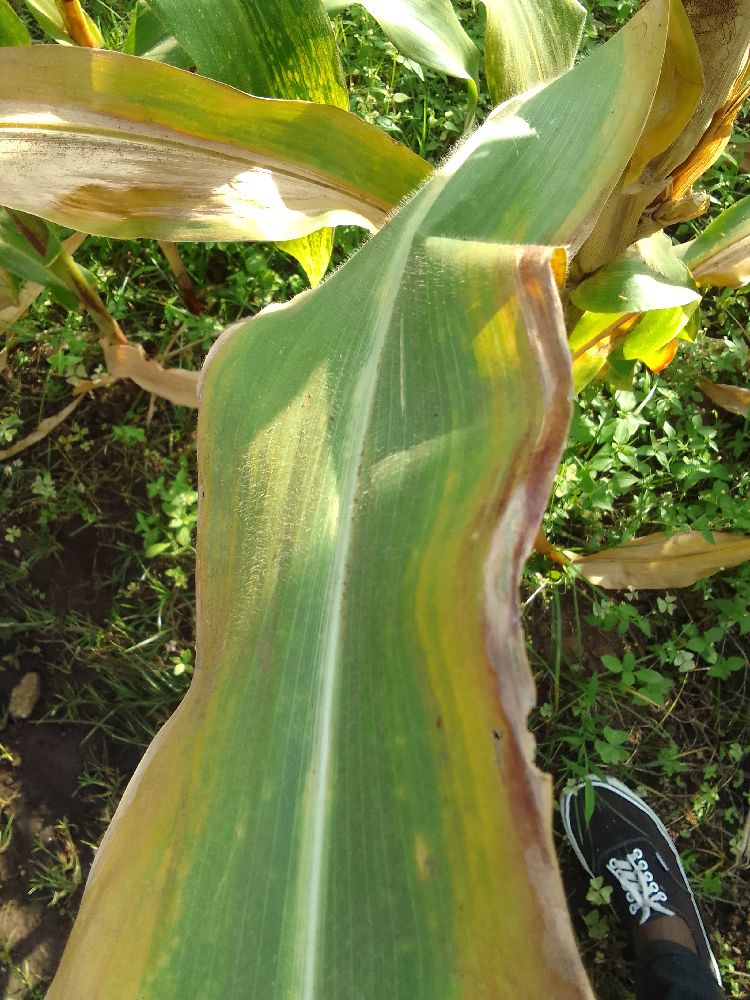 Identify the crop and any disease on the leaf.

maize, maize lethal necrosis
